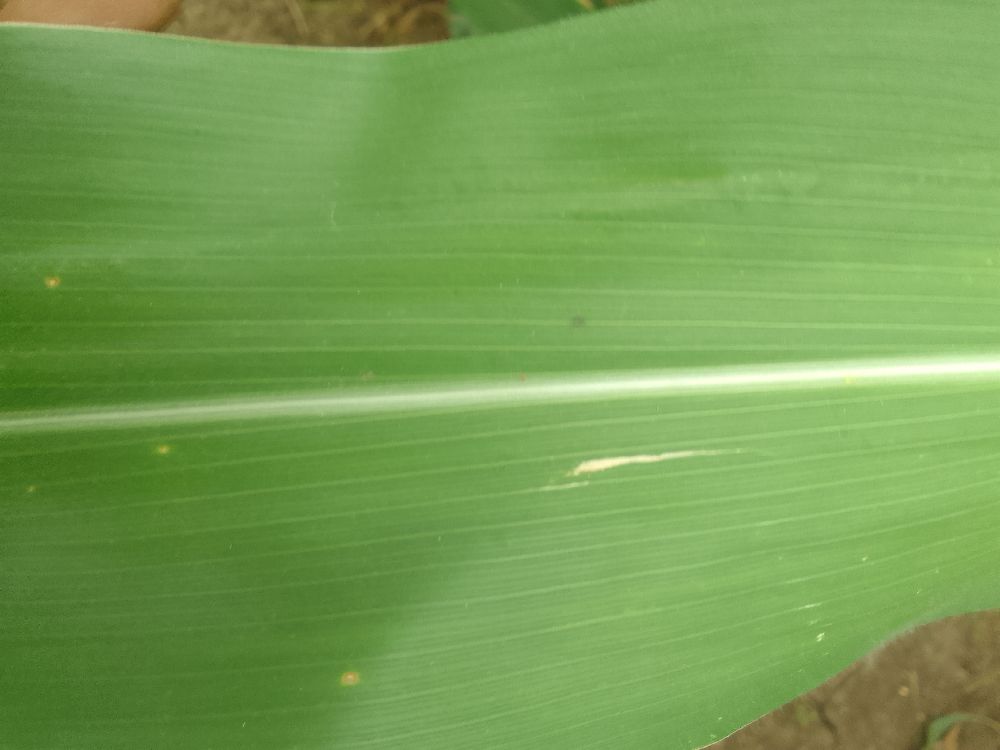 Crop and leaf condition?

maize, healthy
